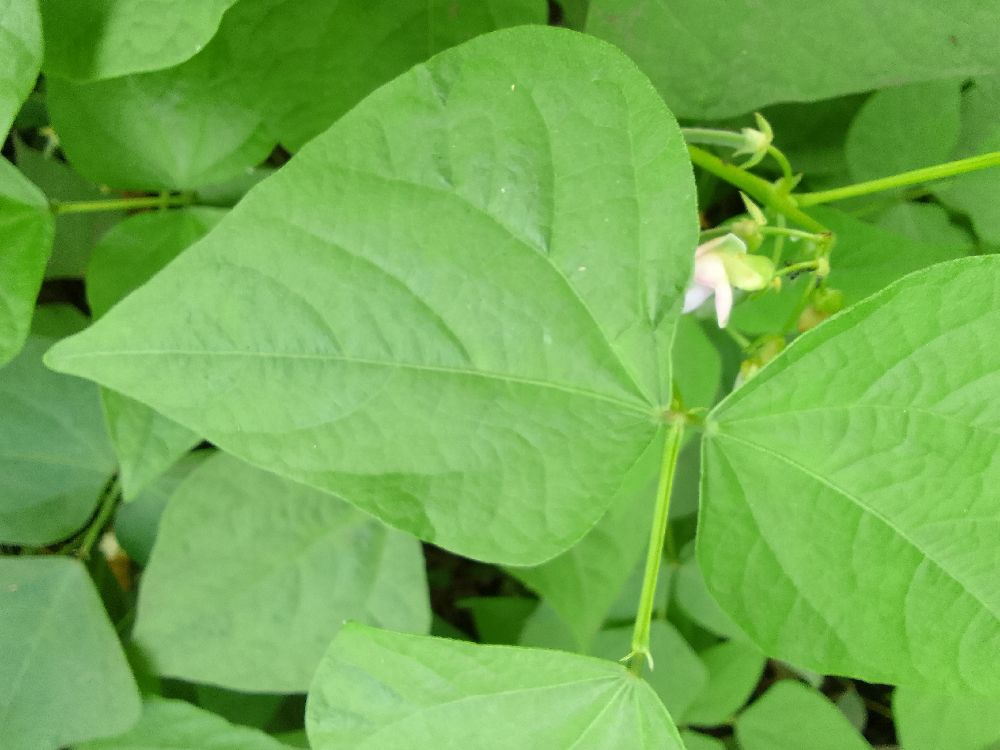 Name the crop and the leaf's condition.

common bean, healthy
